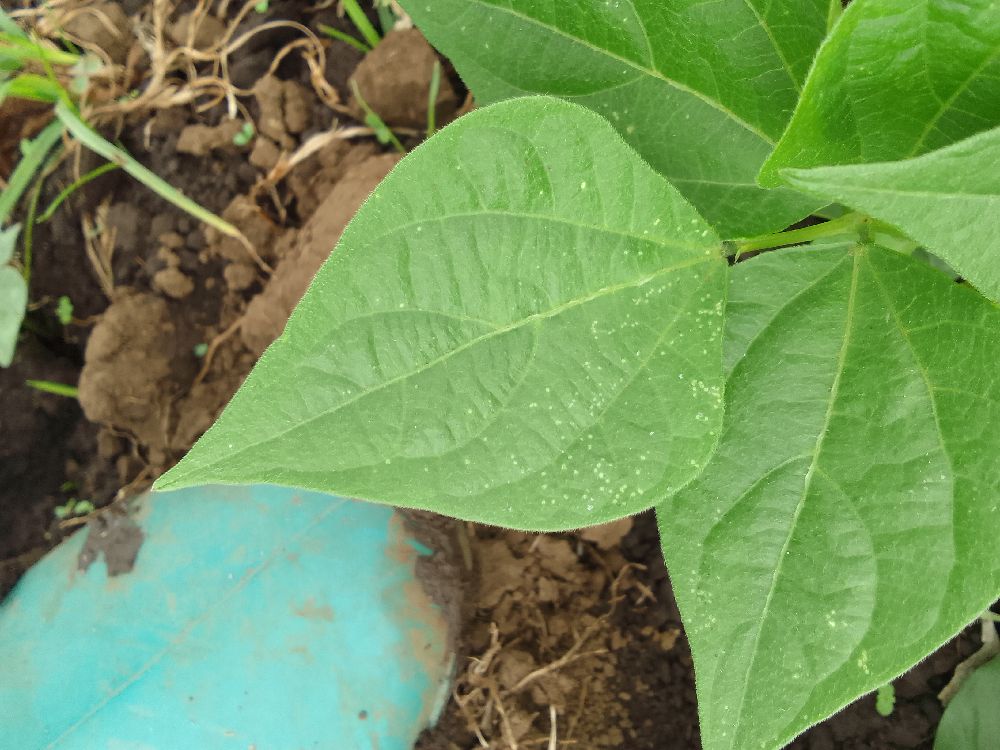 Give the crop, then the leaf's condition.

common bean, healthy
